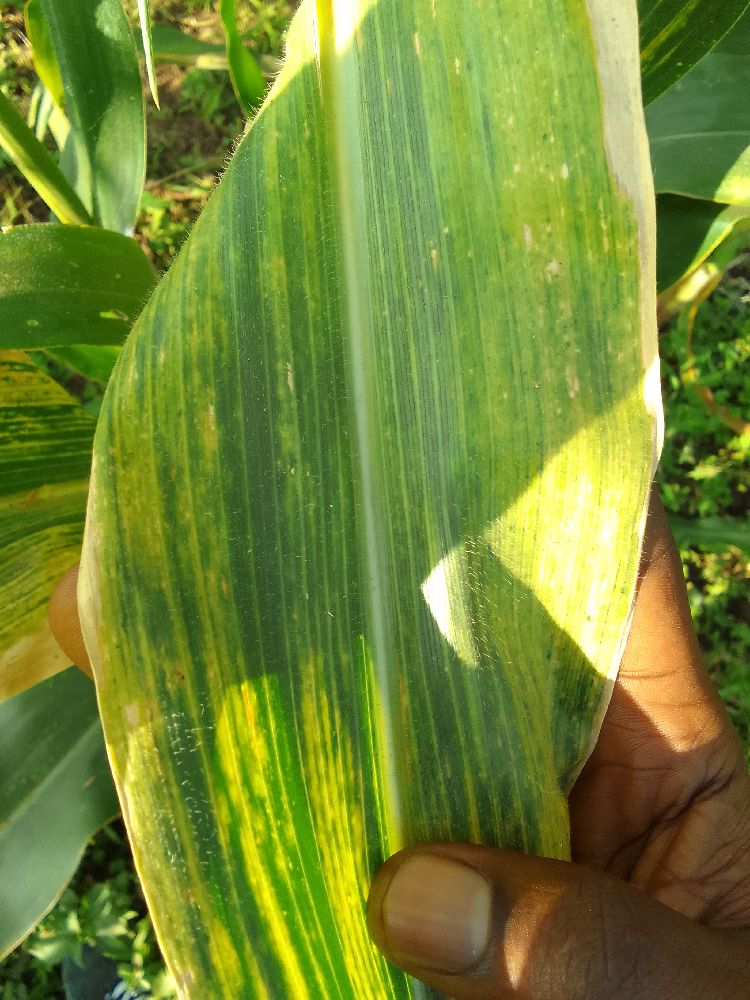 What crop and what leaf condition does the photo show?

maize, maize lethal necrosis
